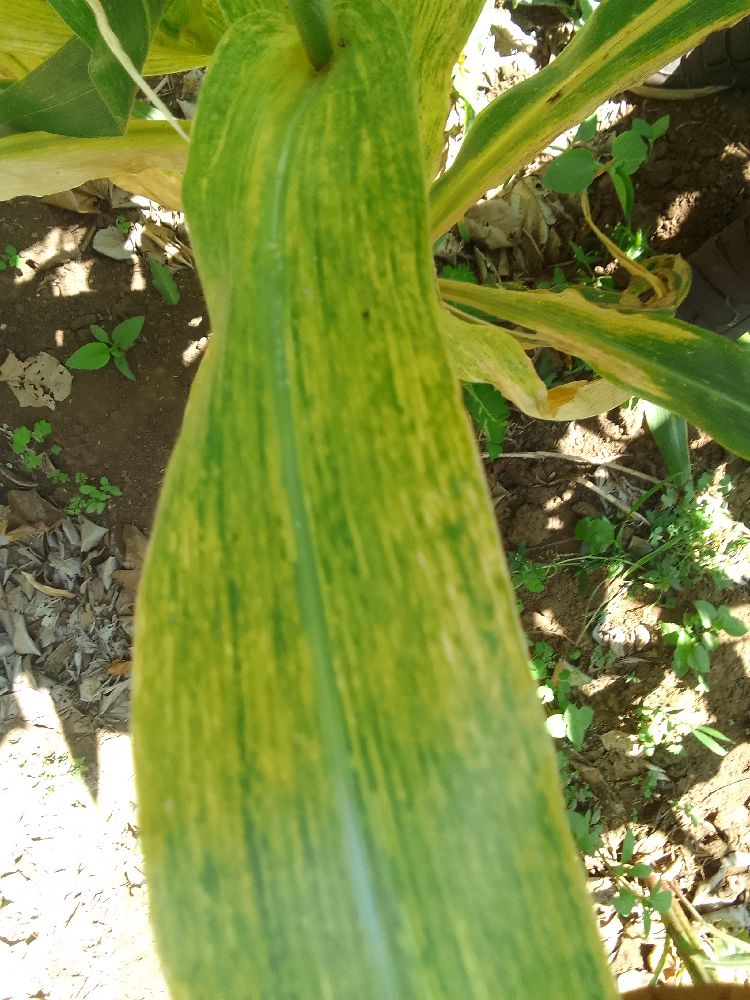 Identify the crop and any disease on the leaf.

maize, maize lethal necrosis
